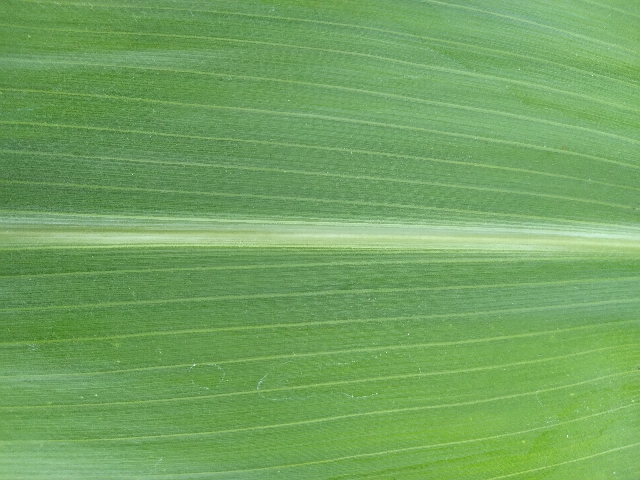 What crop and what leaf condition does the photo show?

maize, healthy
